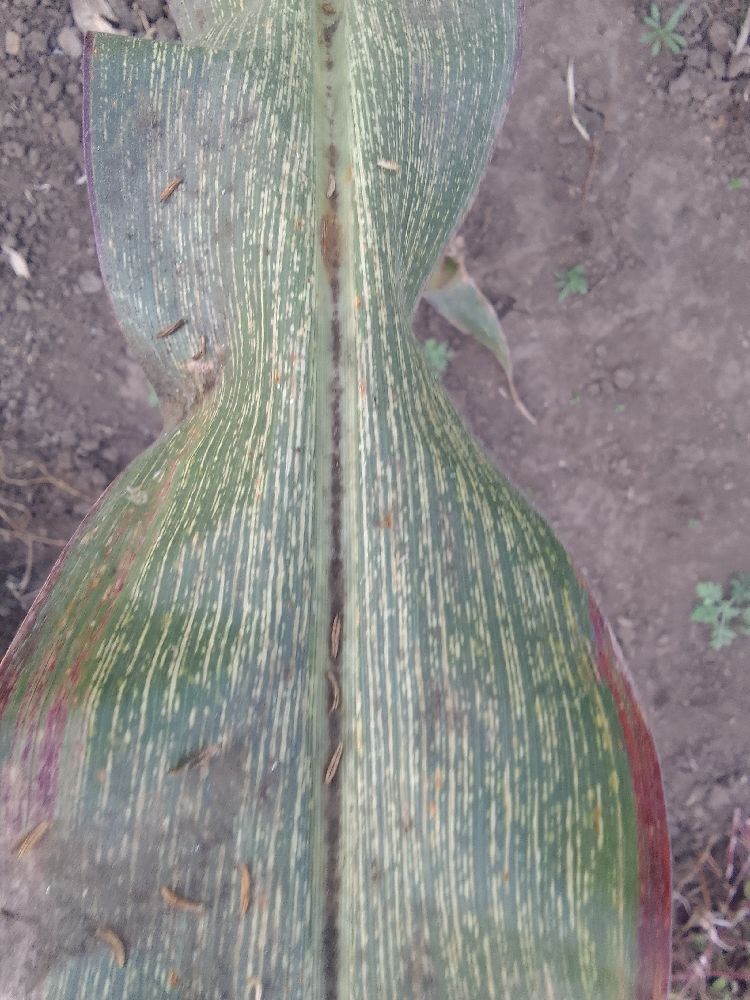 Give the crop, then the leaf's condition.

maize, maize streak virus
